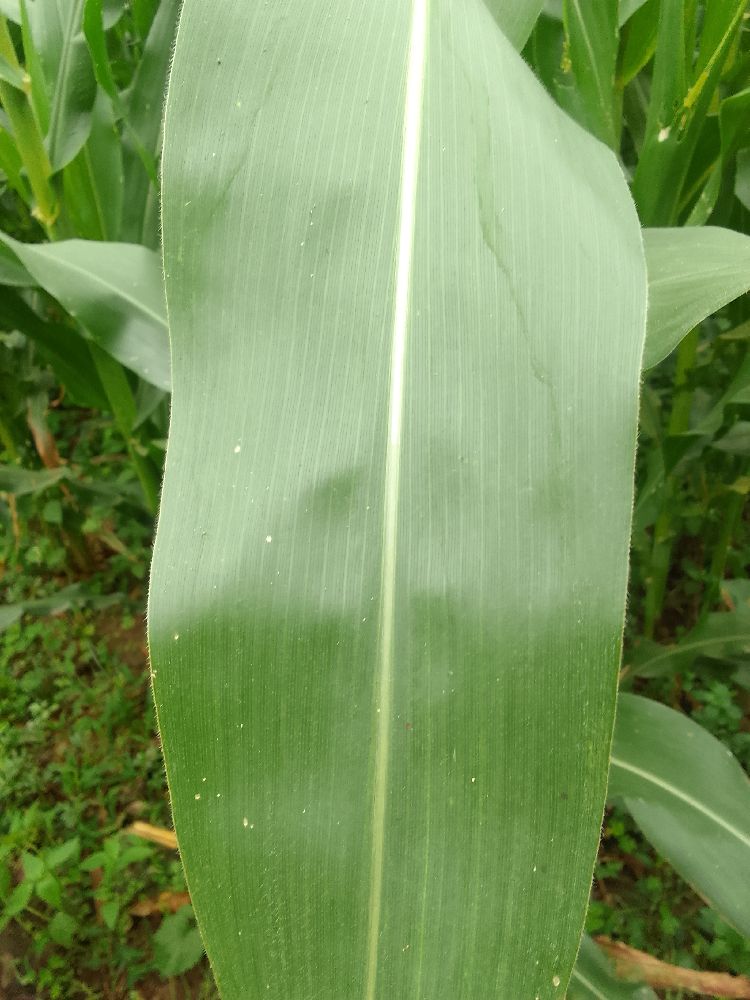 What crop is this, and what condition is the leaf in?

maize, healthy
